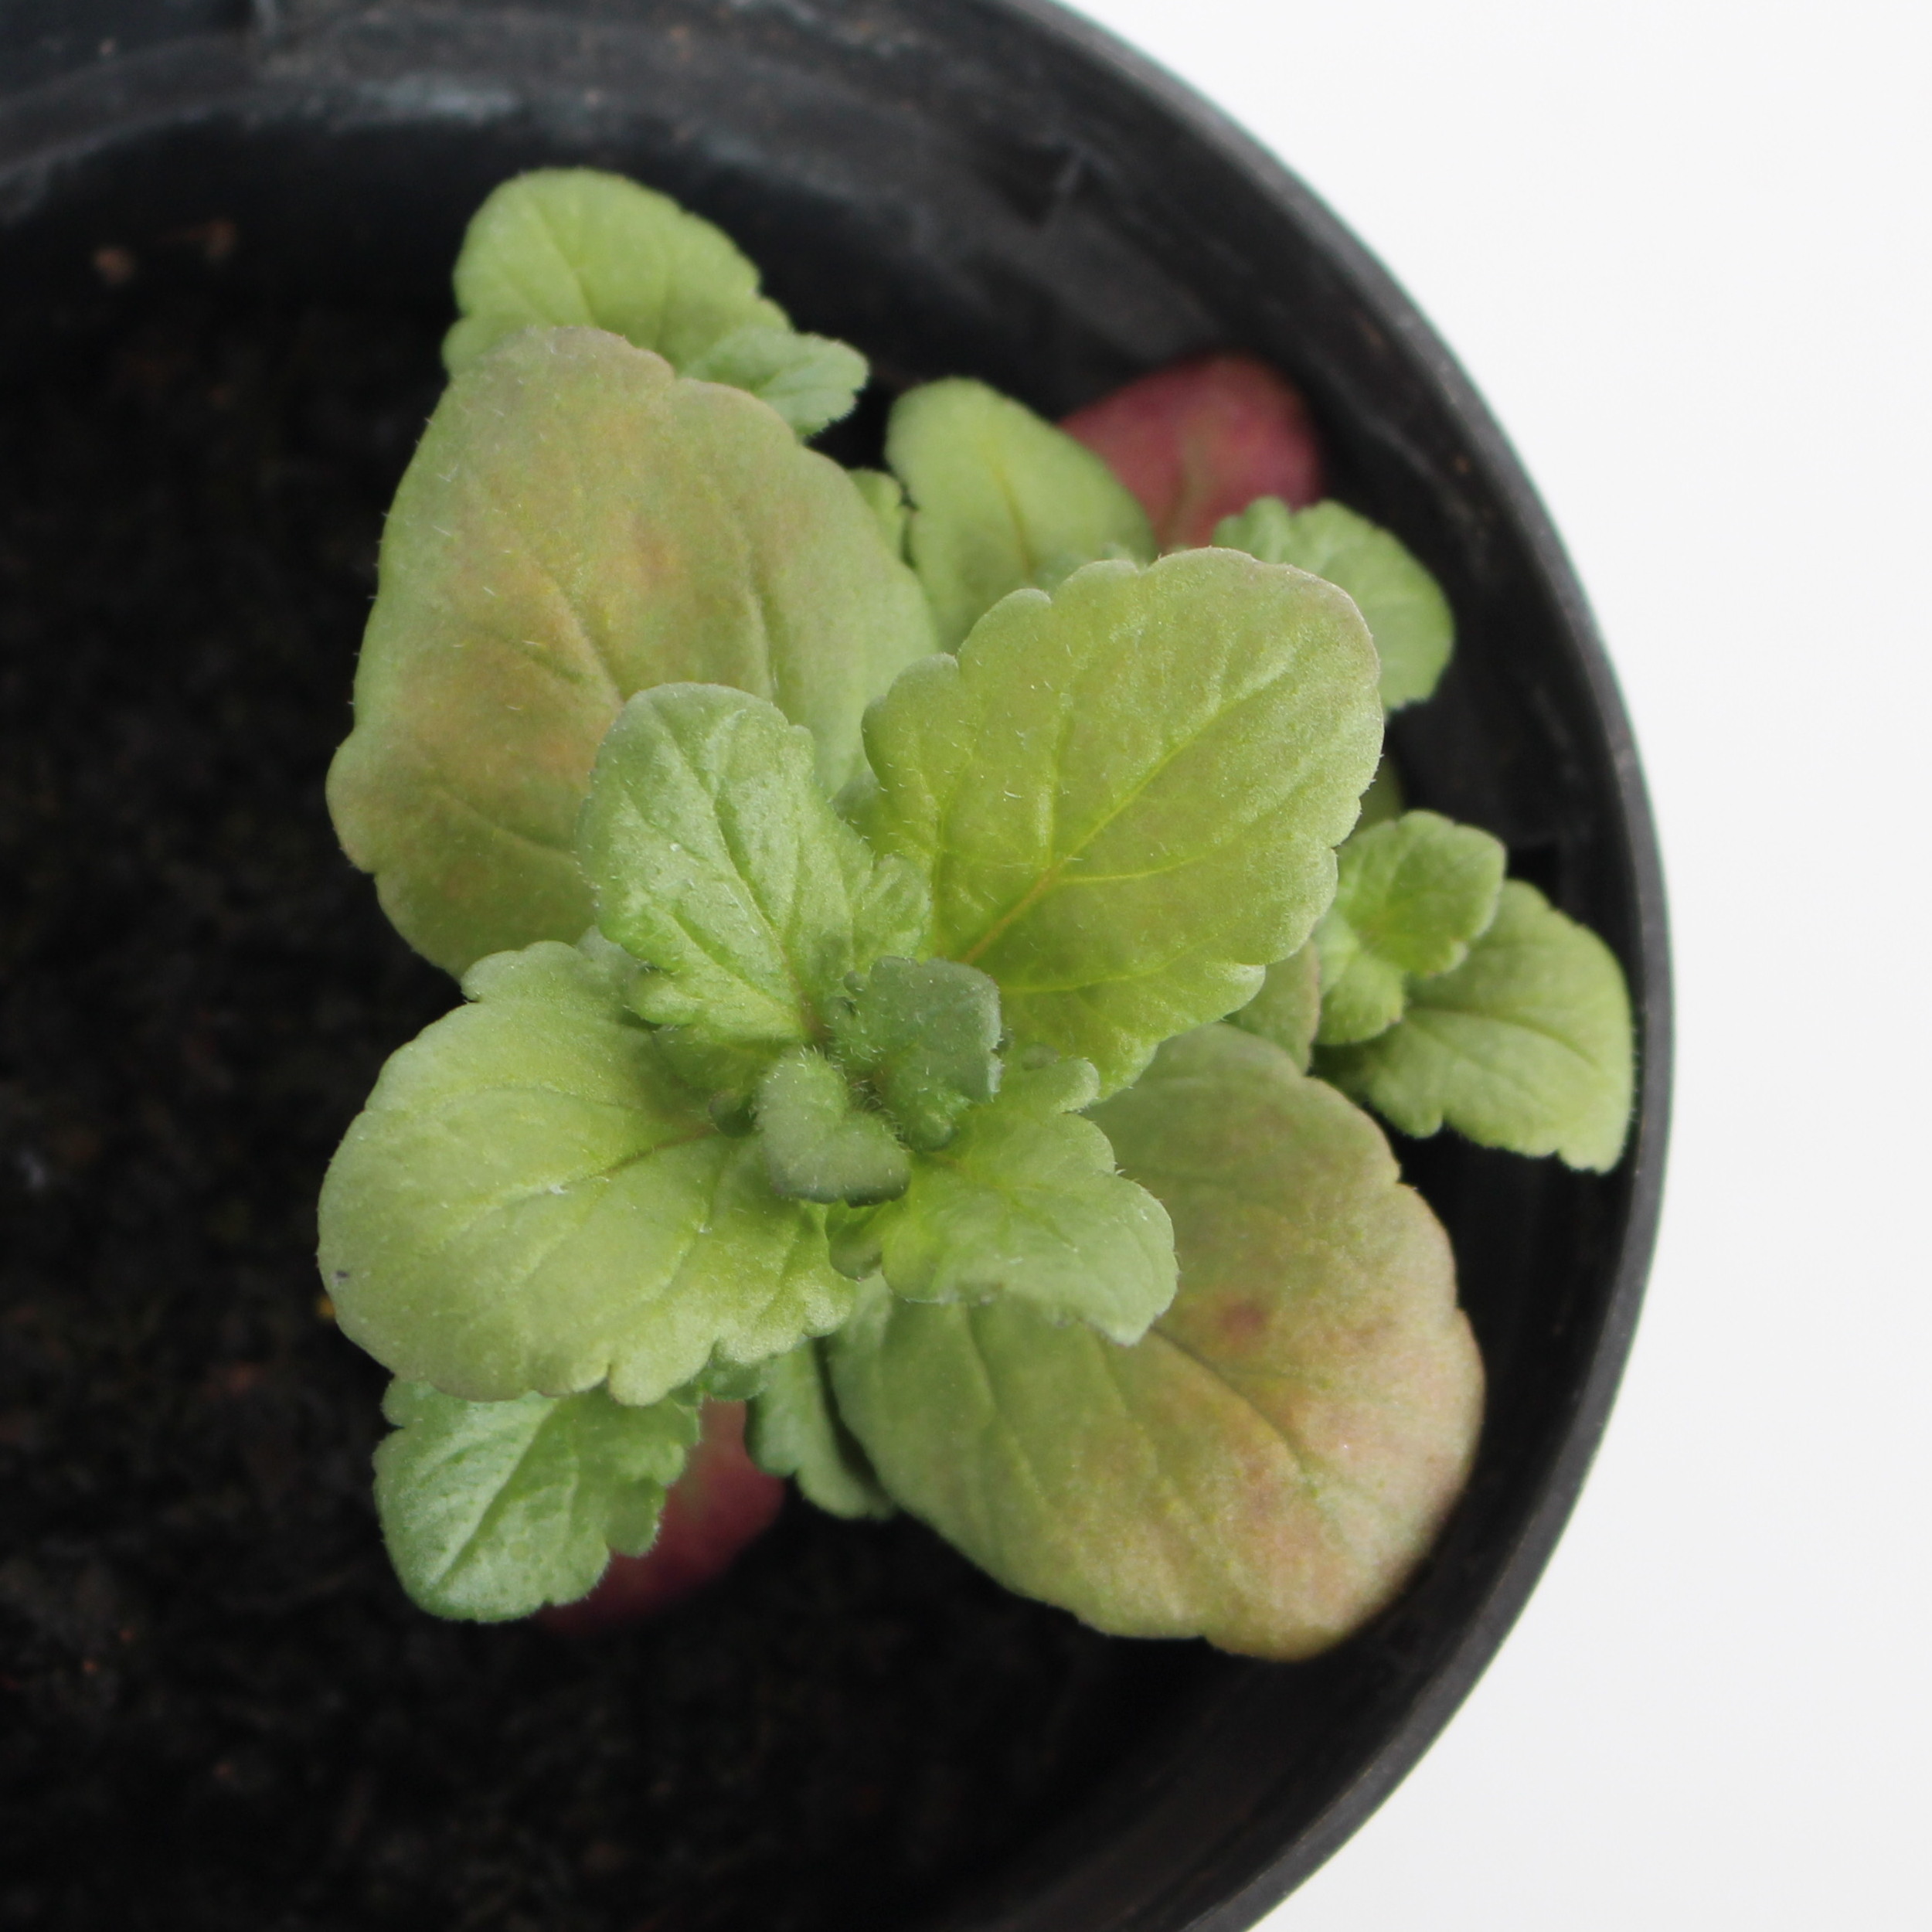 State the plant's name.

Veronica persica
